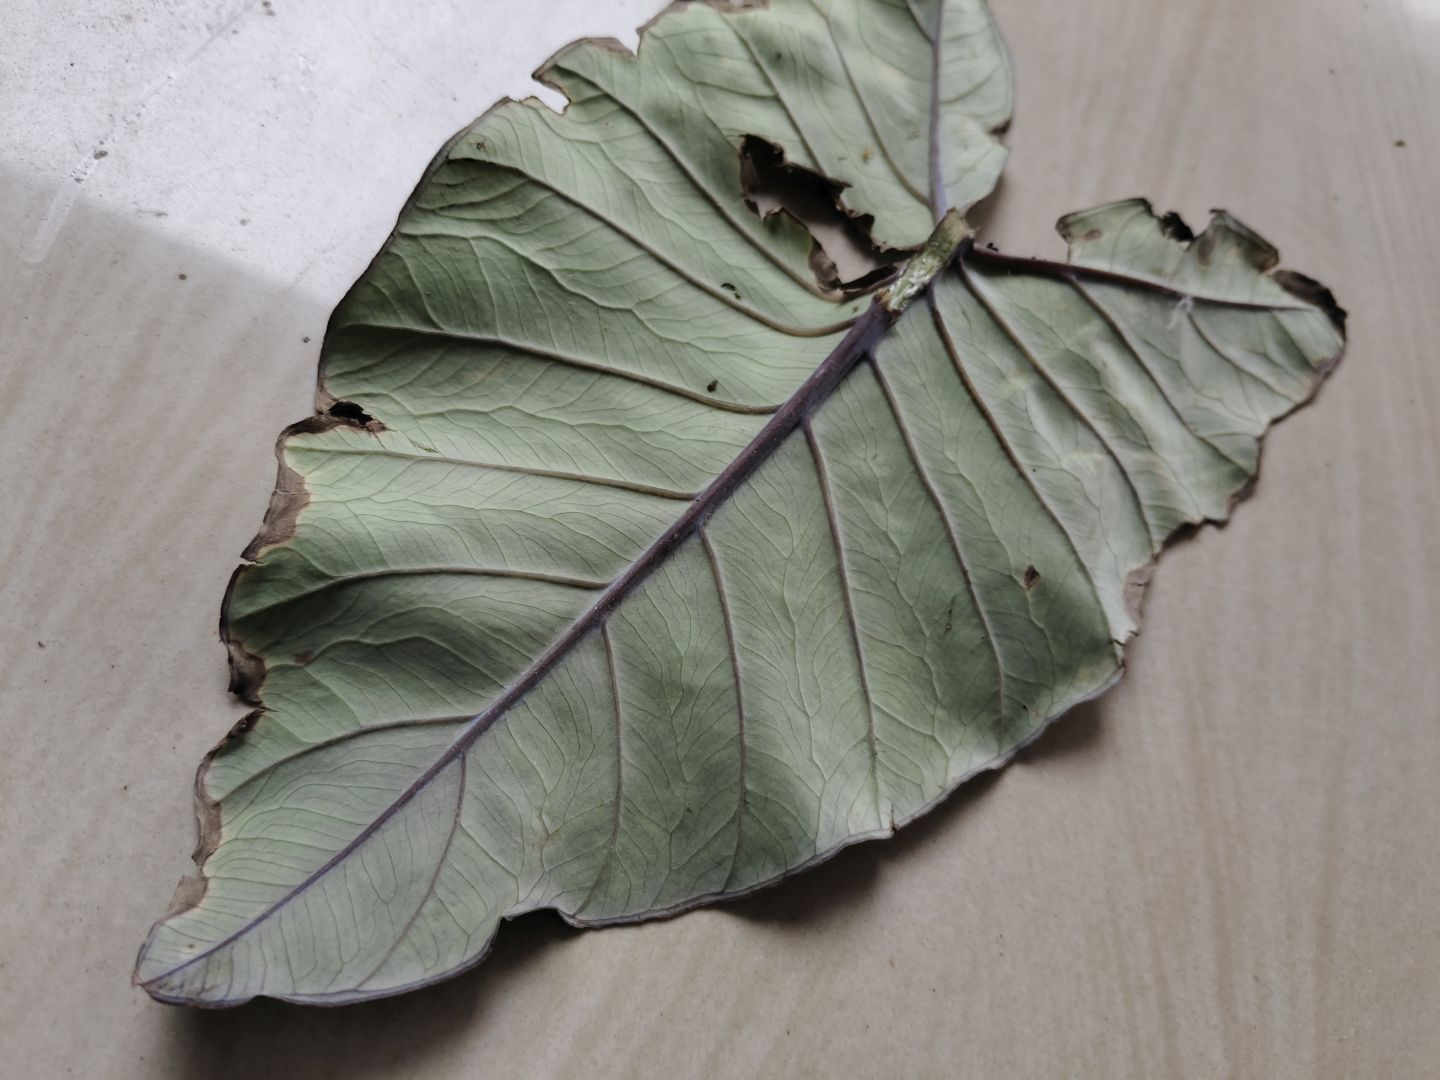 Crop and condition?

taro, leaf blight
